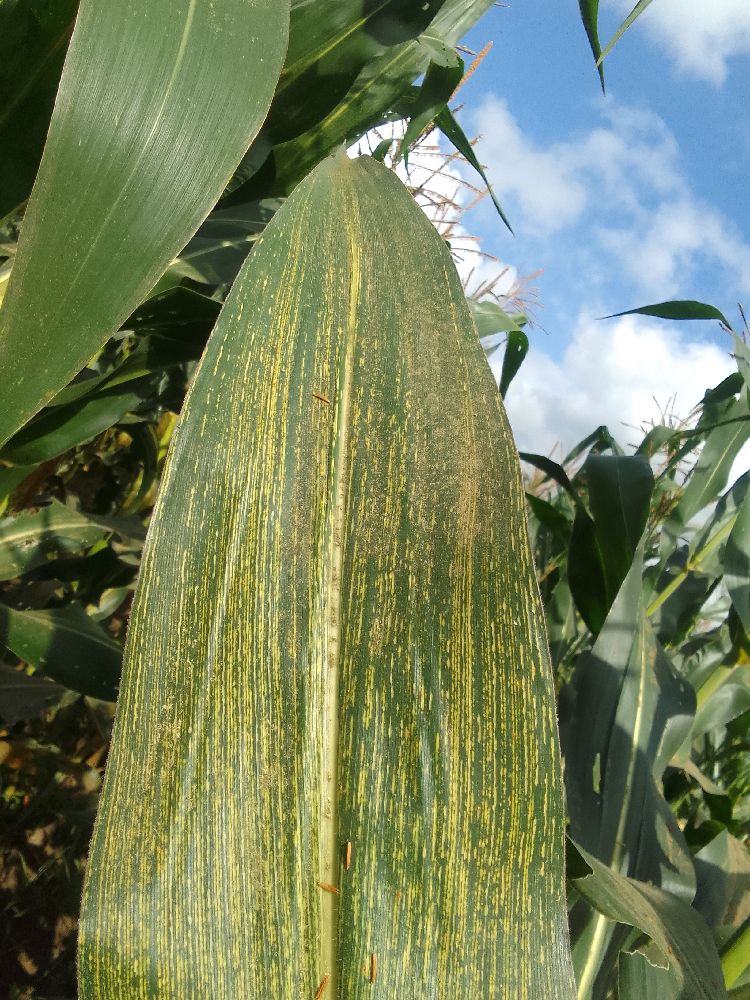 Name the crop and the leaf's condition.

maize, maize streak virus
